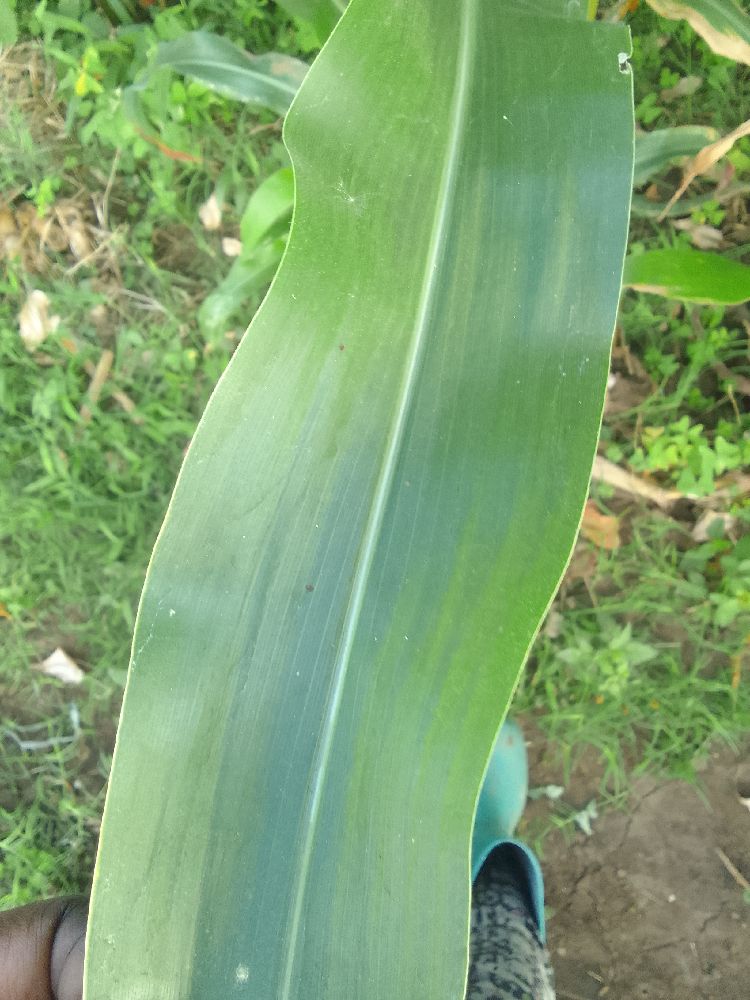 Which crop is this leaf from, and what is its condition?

maize, healthy
